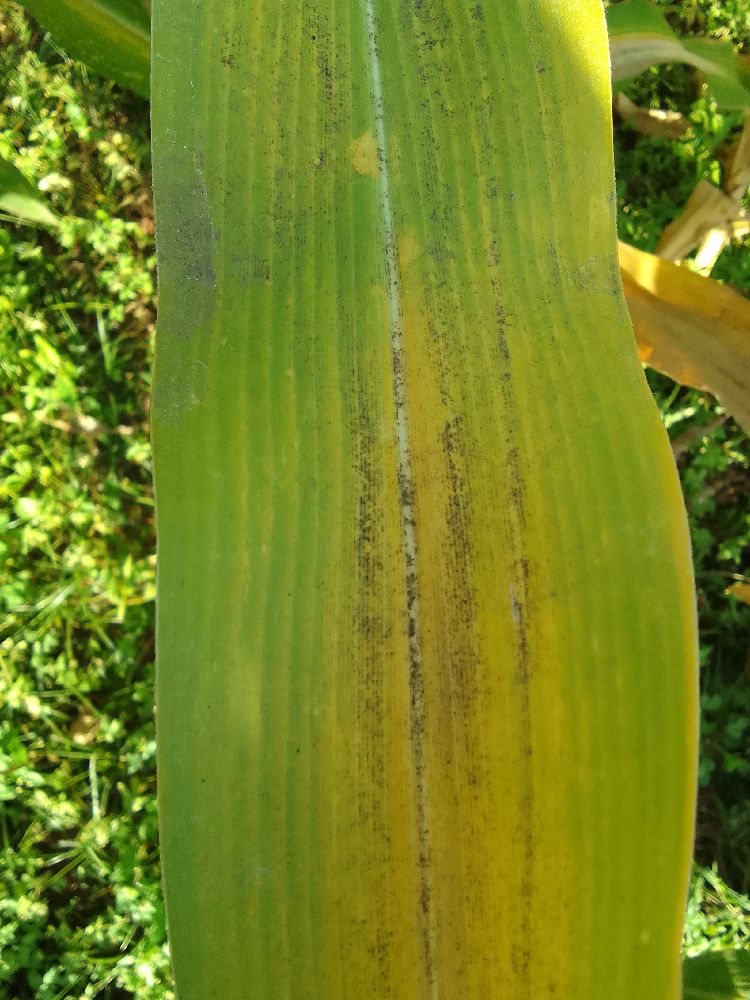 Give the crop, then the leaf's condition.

maize, maize lethal necrosis
